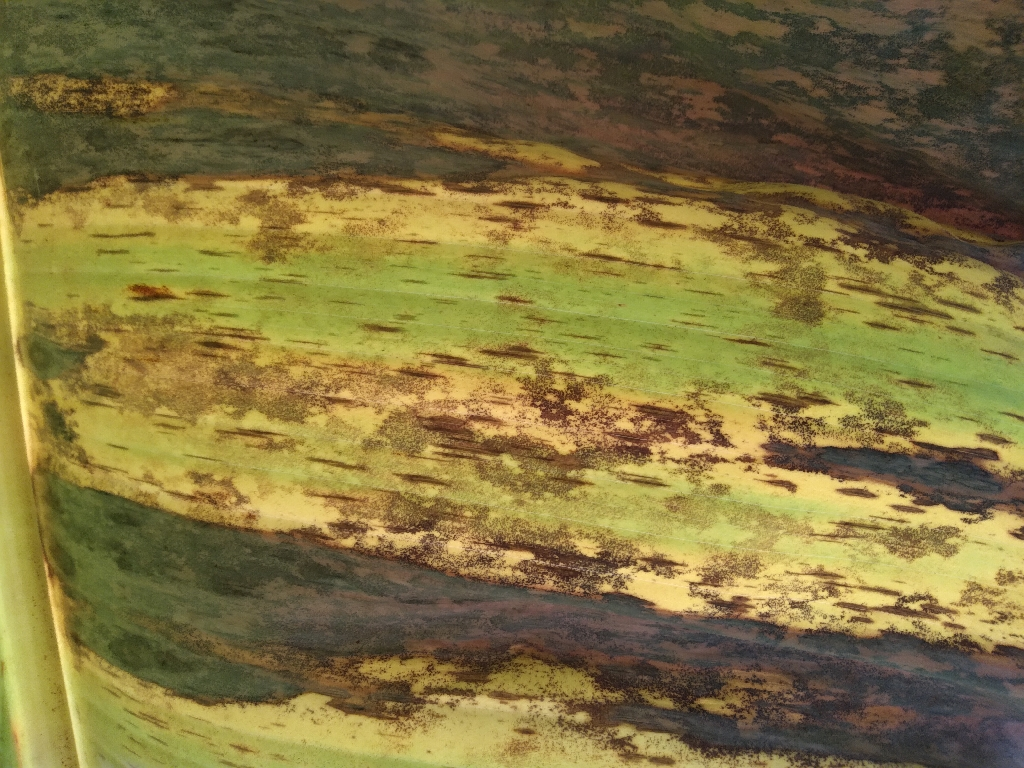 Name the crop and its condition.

banana, black sigatoka
